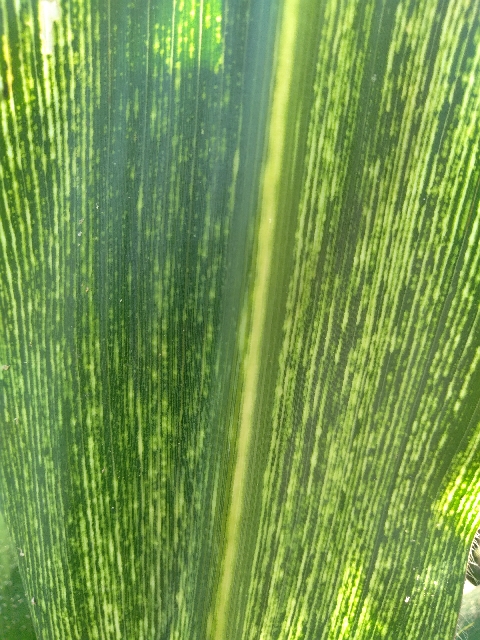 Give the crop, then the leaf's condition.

maize, maize streak virus
